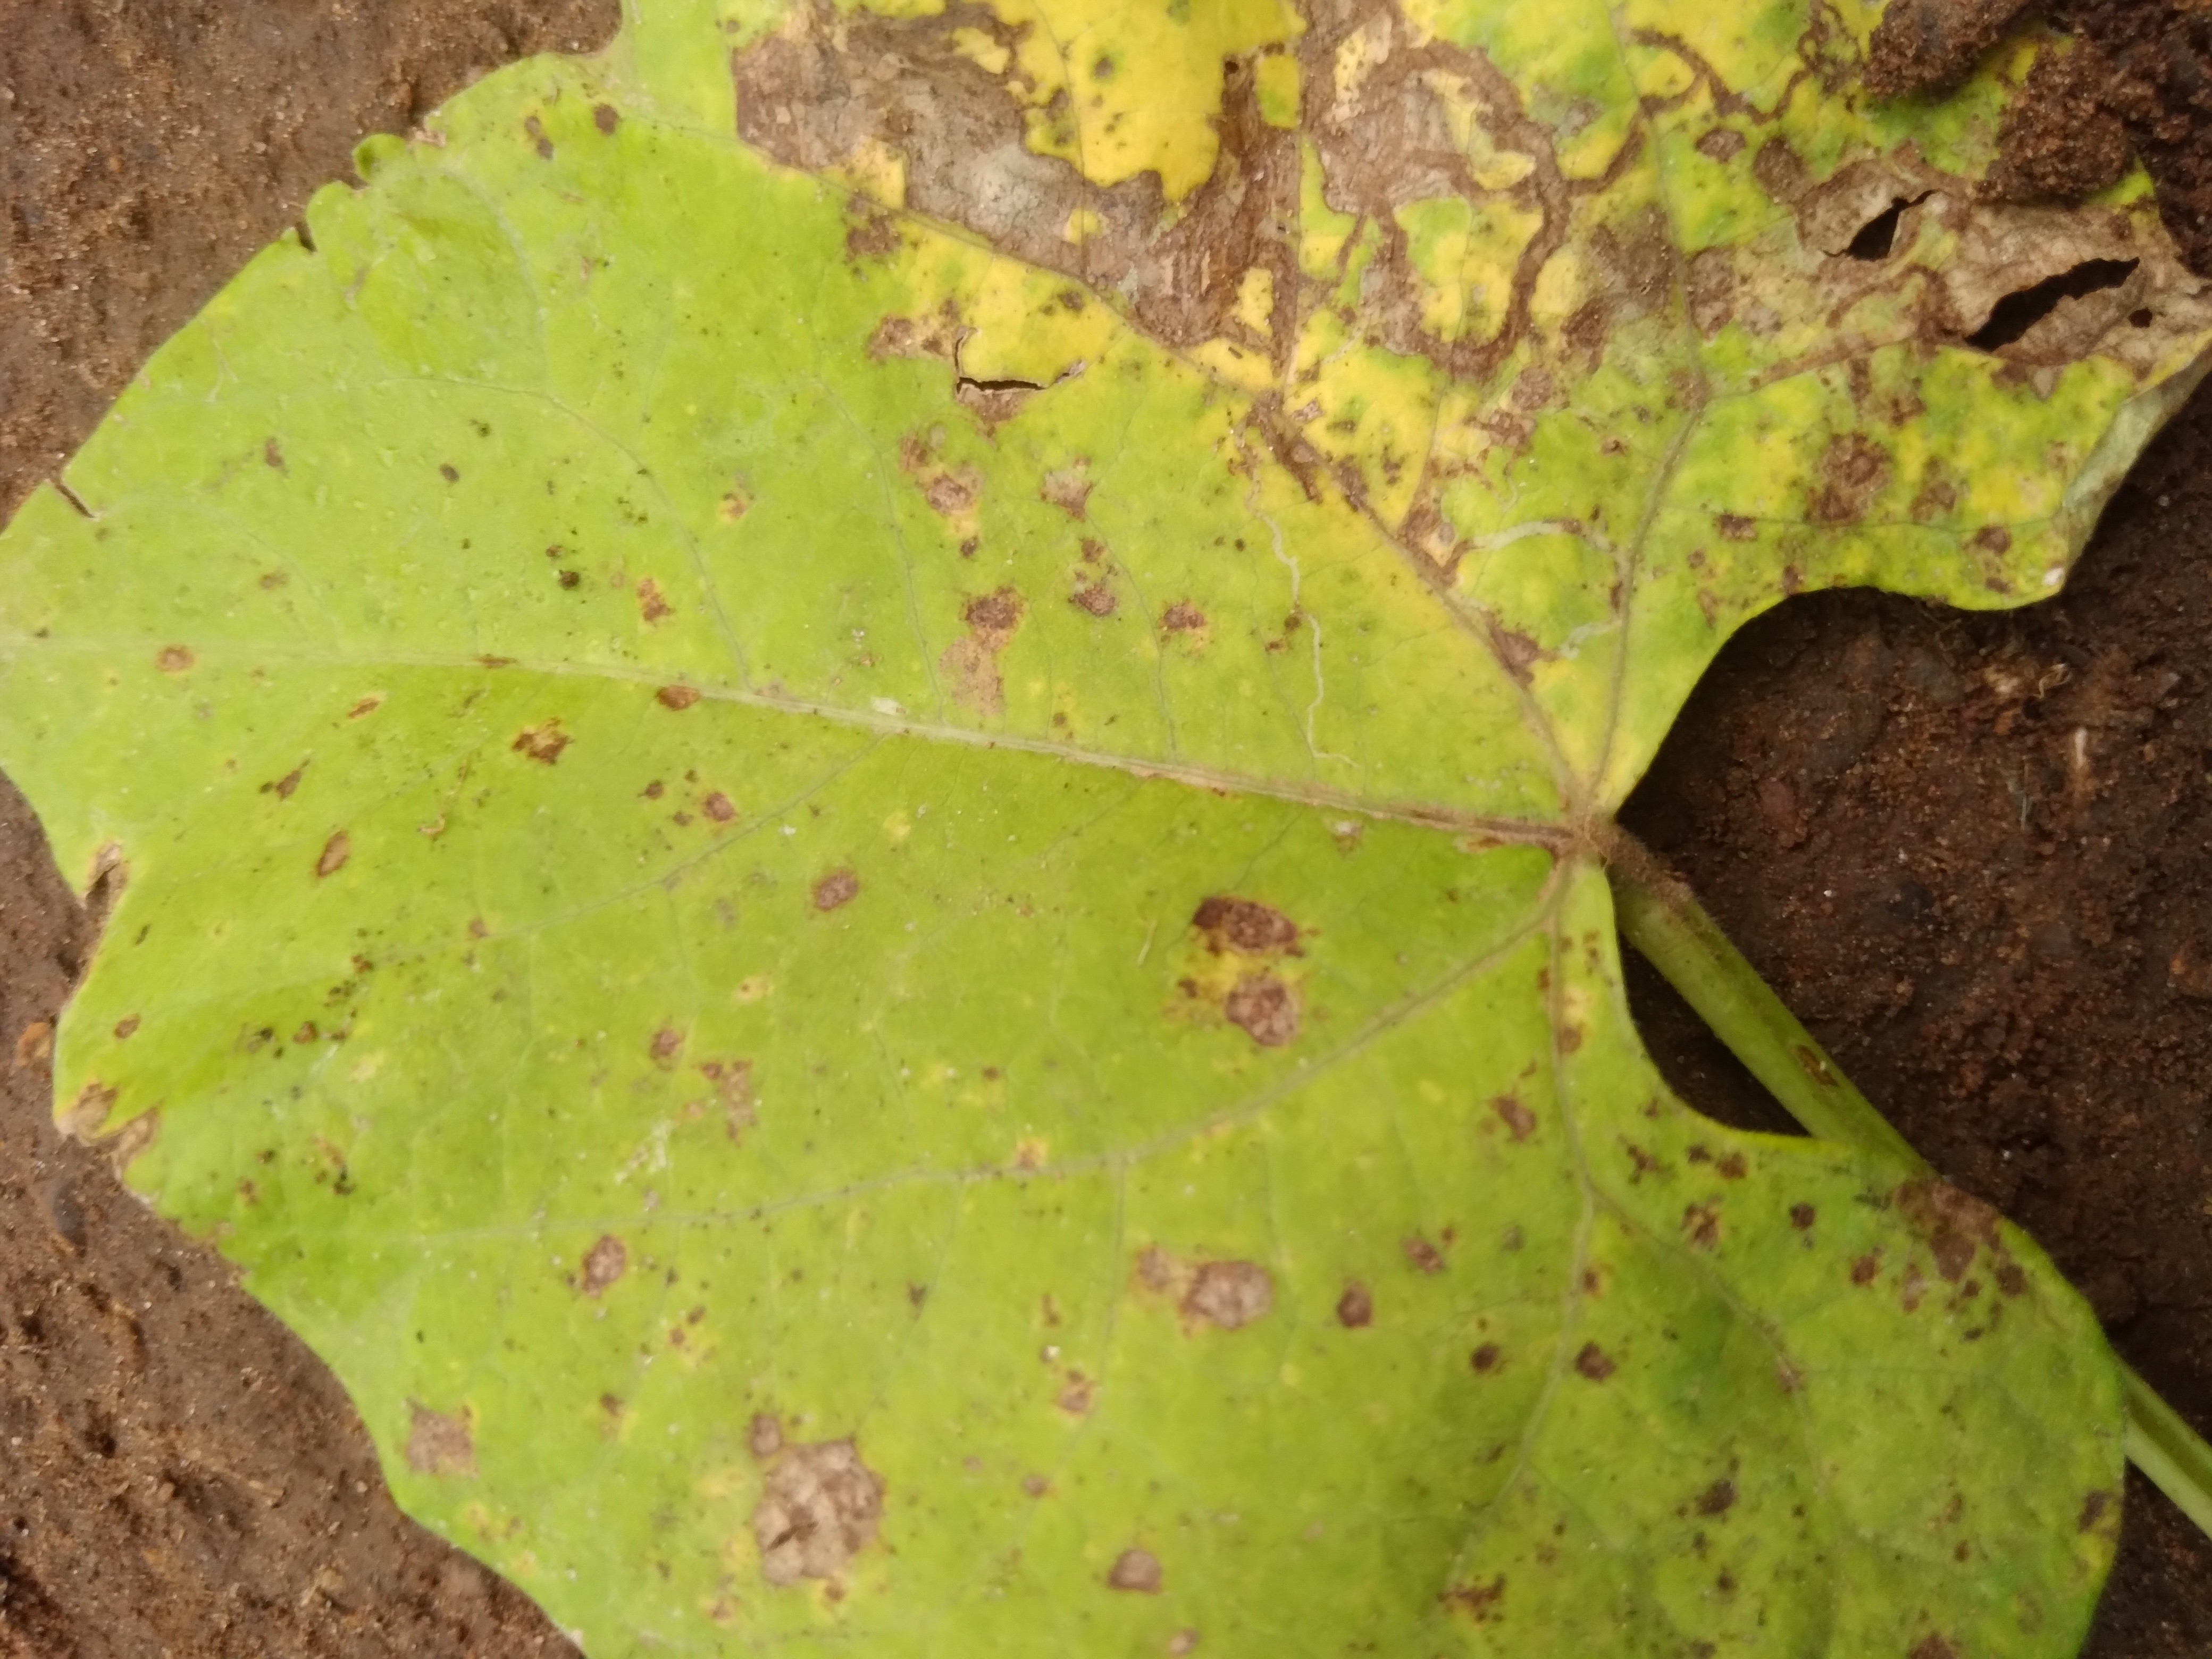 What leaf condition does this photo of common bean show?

rust
